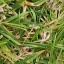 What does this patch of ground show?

grass
